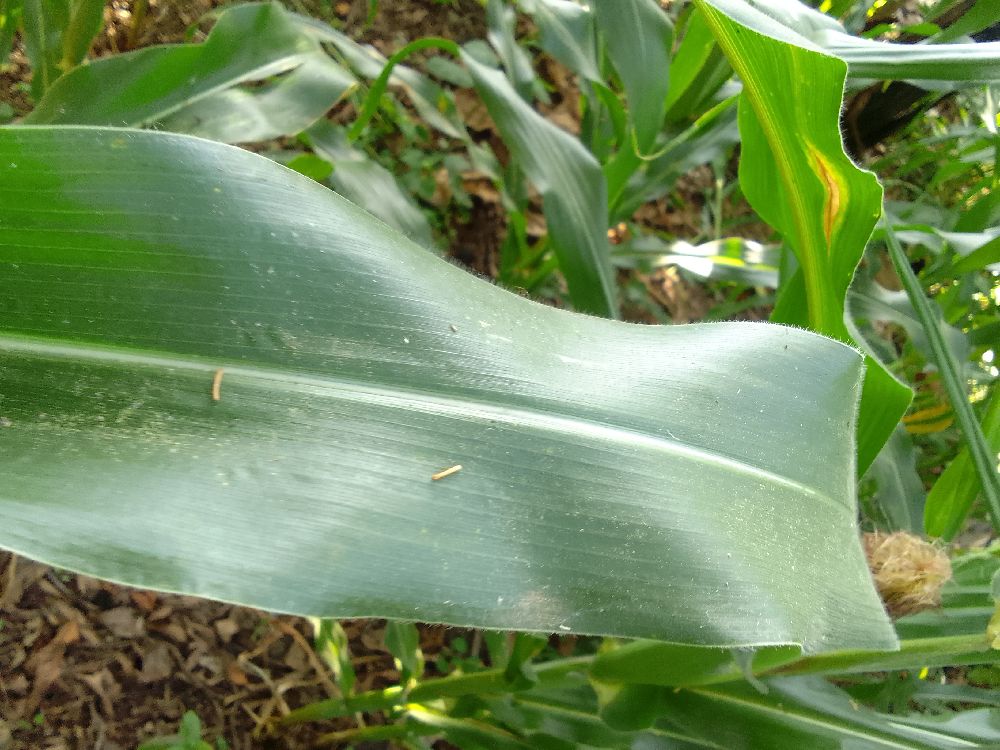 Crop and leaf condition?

maize, healthy
